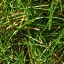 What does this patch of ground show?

grass
